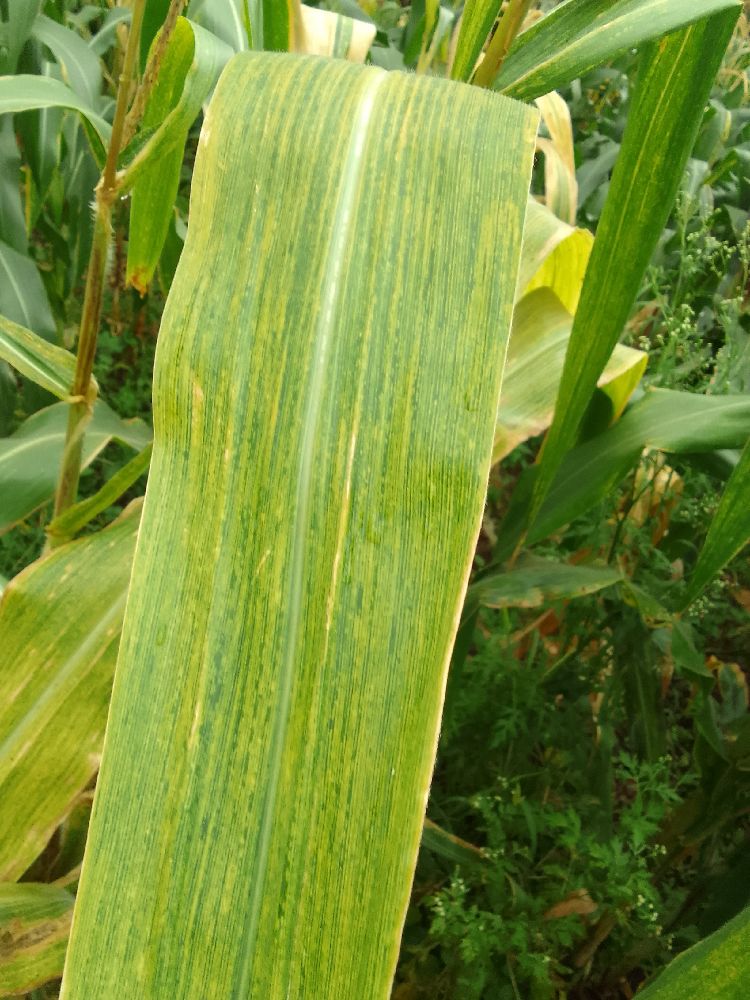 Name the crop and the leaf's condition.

maize, maize lethal necrosis
